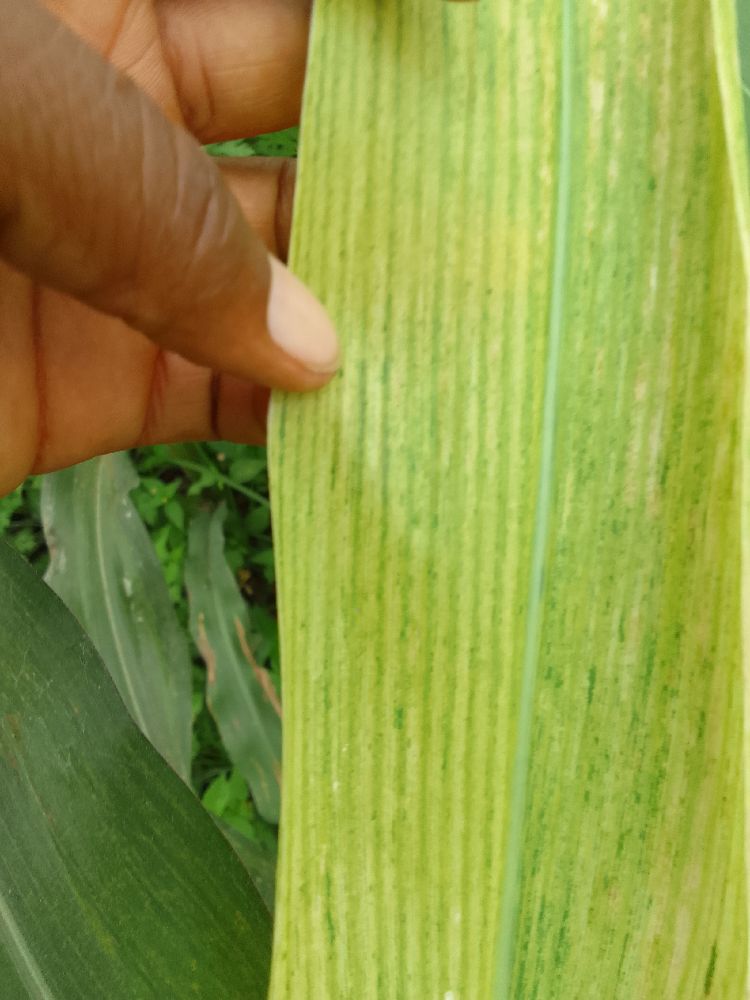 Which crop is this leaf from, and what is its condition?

maize, maize lethal necrosis
